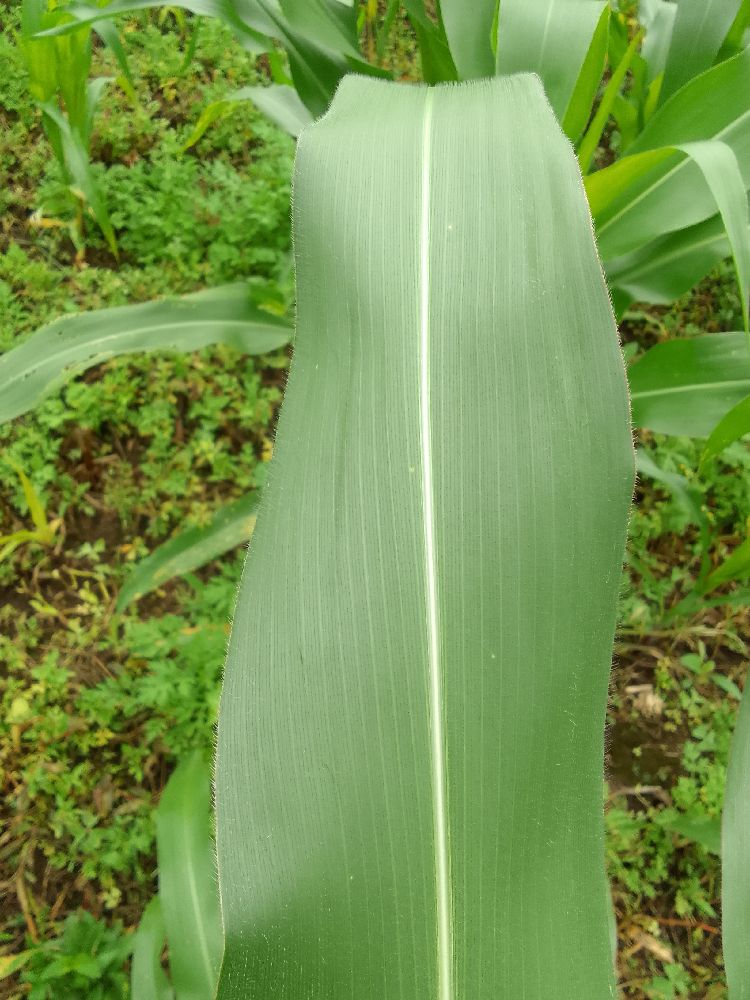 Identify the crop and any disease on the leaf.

maize, healthy
